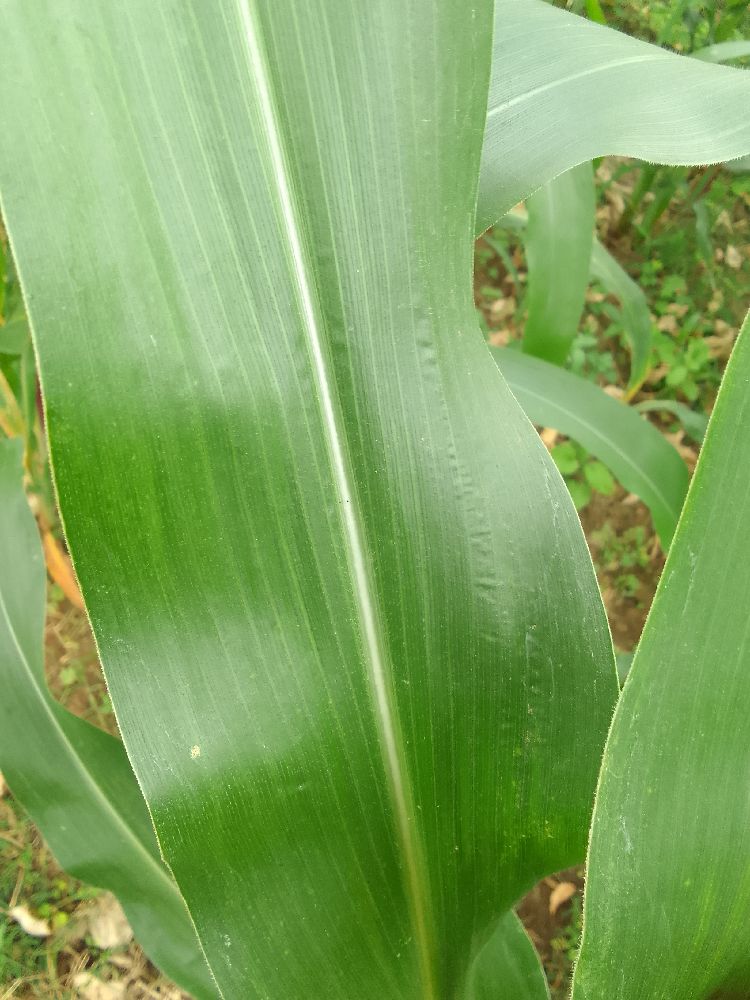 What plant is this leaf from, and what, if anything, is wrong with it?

maize, healthy
